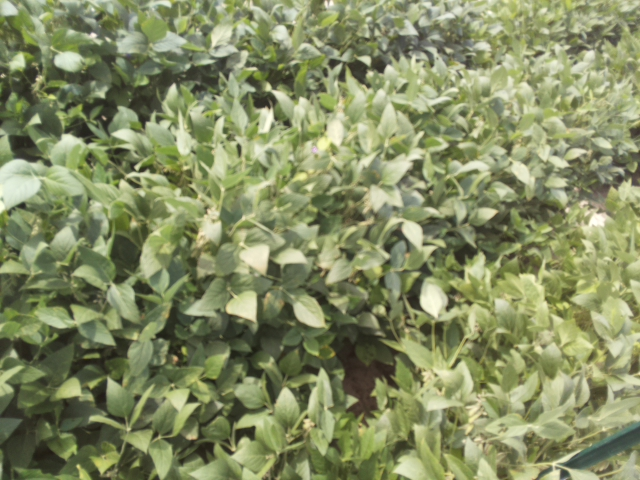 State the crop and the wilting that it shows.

soybean, leaflets folding inward at secondary pulvinus with no turgor loss in leaflets or petioles
